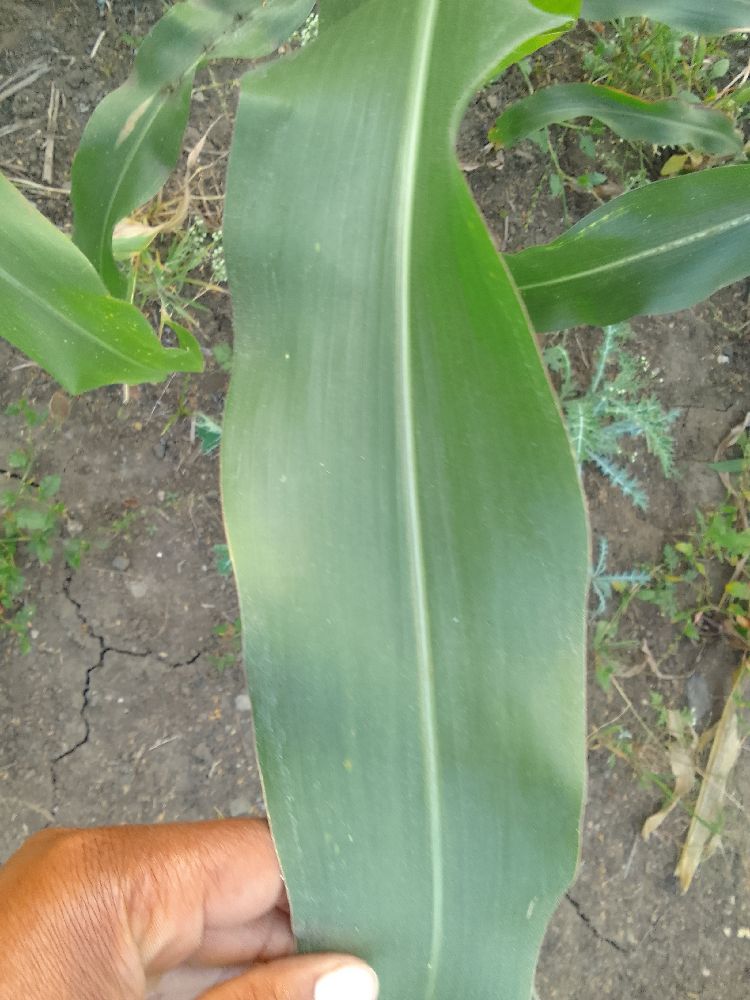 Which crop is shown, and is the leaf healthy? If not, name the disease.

maize, healthy
